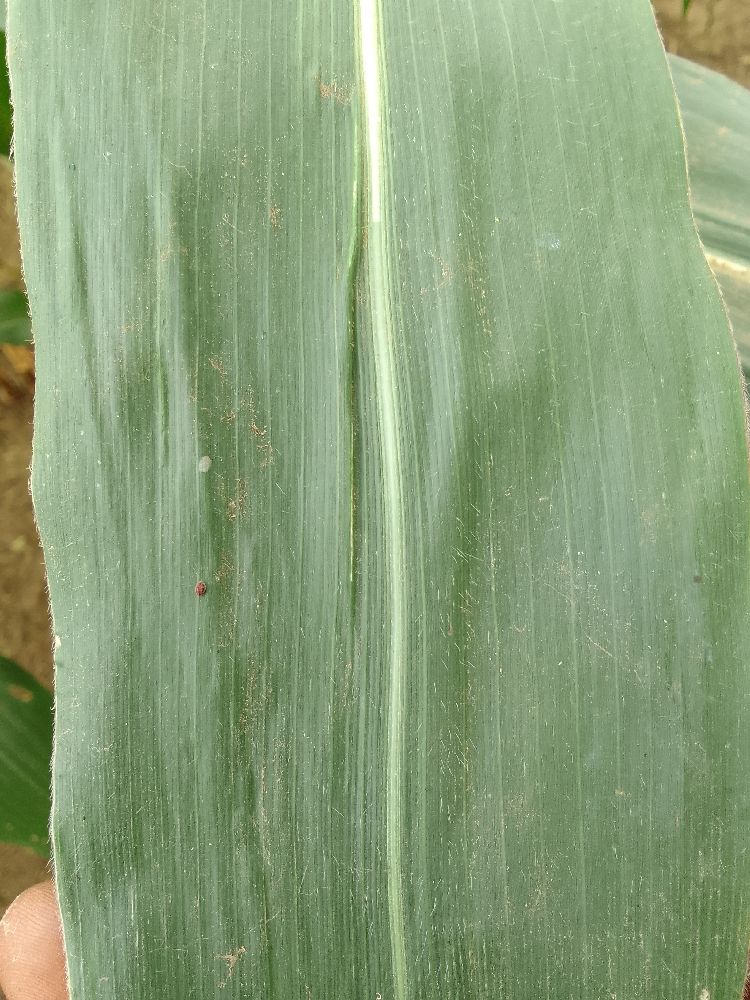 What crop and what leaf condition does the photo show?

maize, healthy
